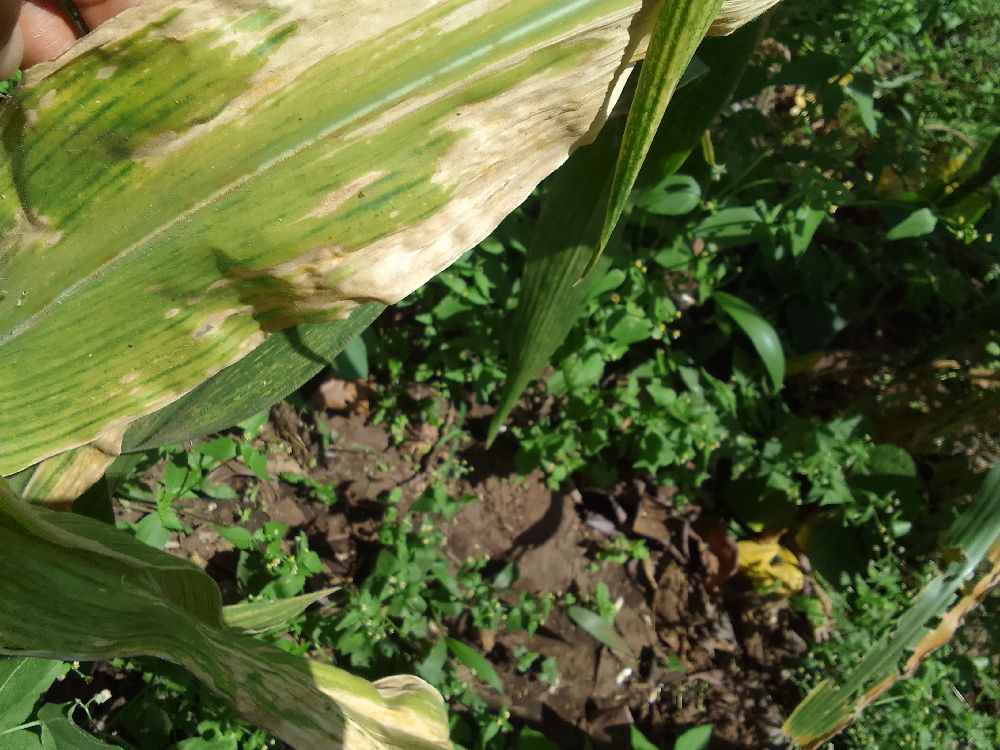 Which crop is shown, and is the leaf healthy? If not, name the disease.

maize, maize lethal necrosis
